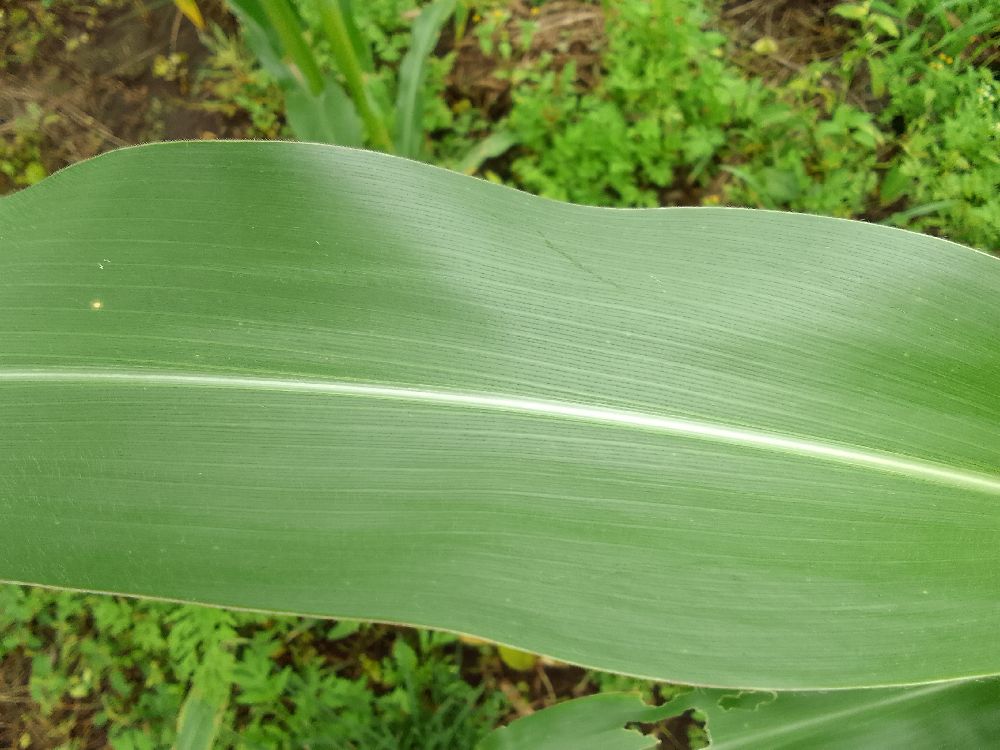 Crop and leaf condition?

maize, healthy
